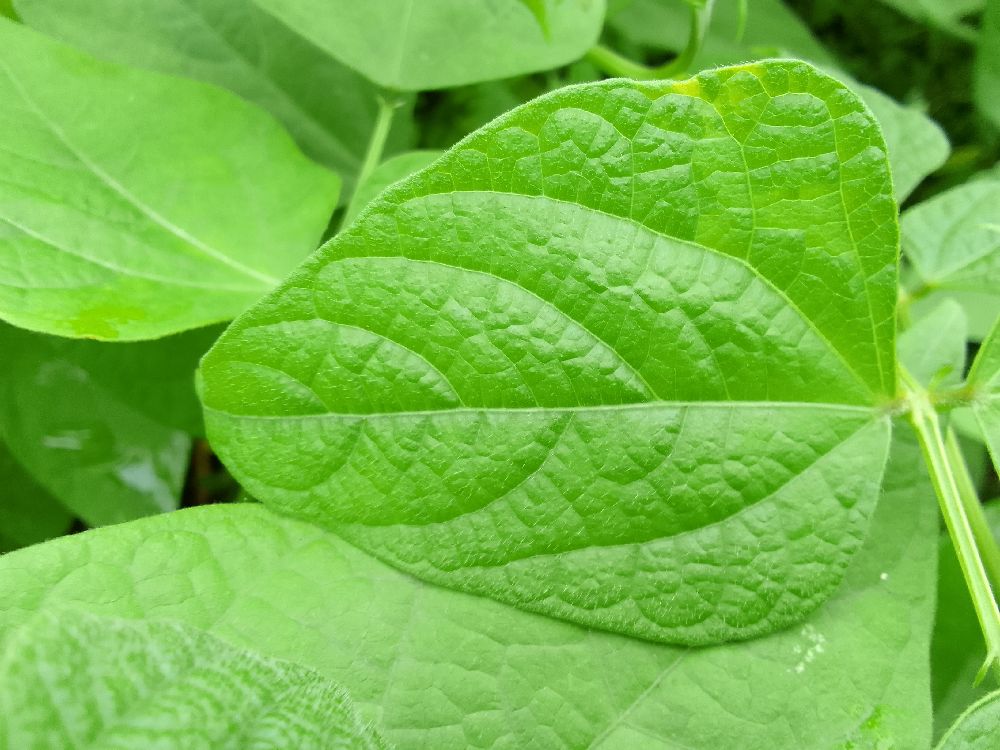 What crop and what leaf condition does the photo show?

common bean, healthy
